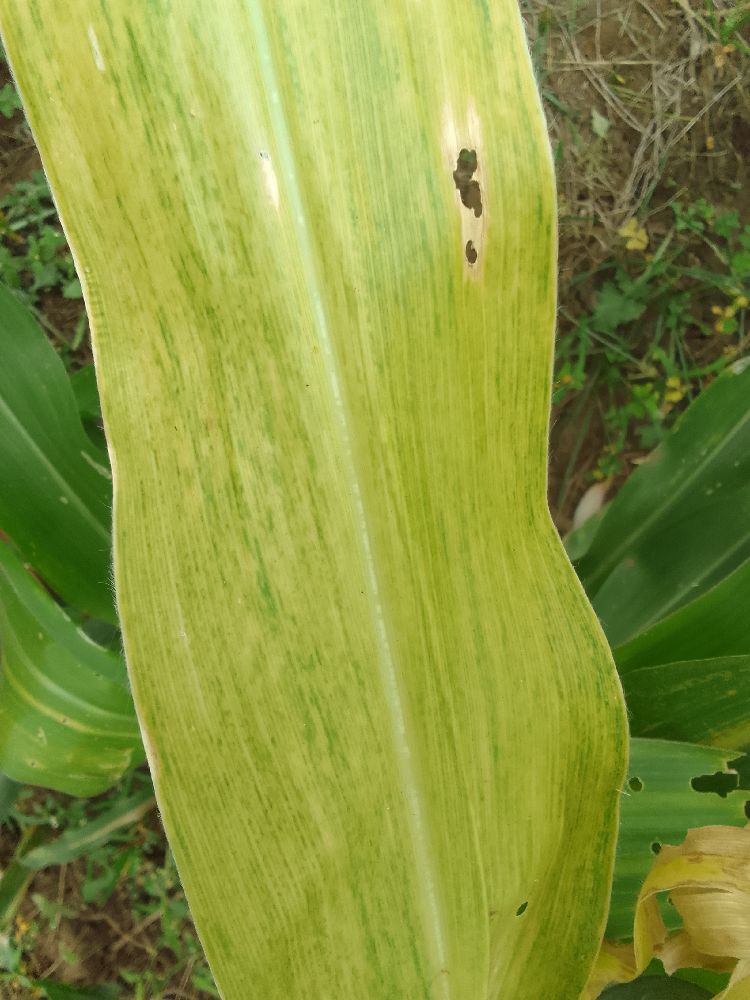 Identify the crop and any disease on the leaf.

maize, maize lethal necrosis
